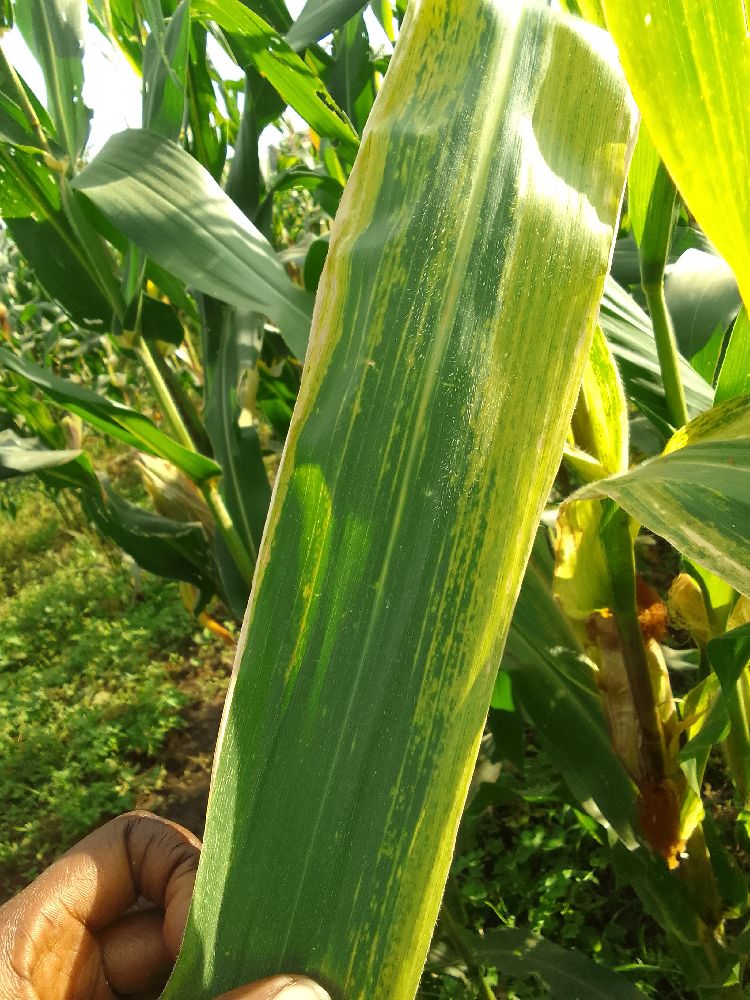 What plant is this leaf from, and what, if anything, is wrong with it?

maize, maize lethal necrosis
